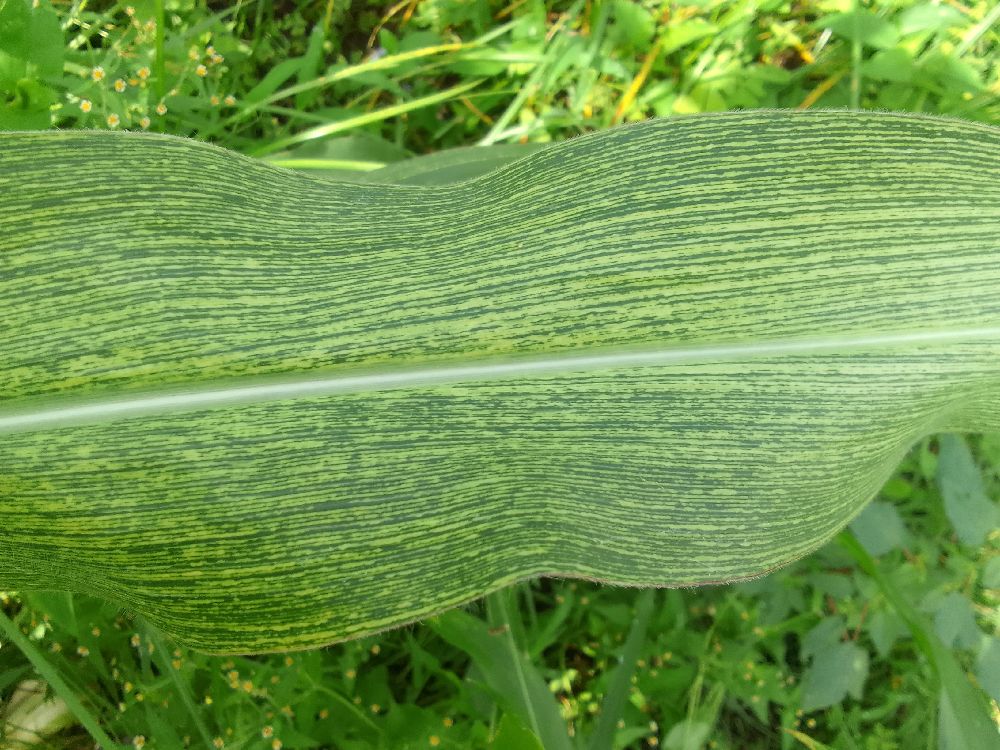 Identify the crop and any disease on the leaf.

maize, maize streak virus
